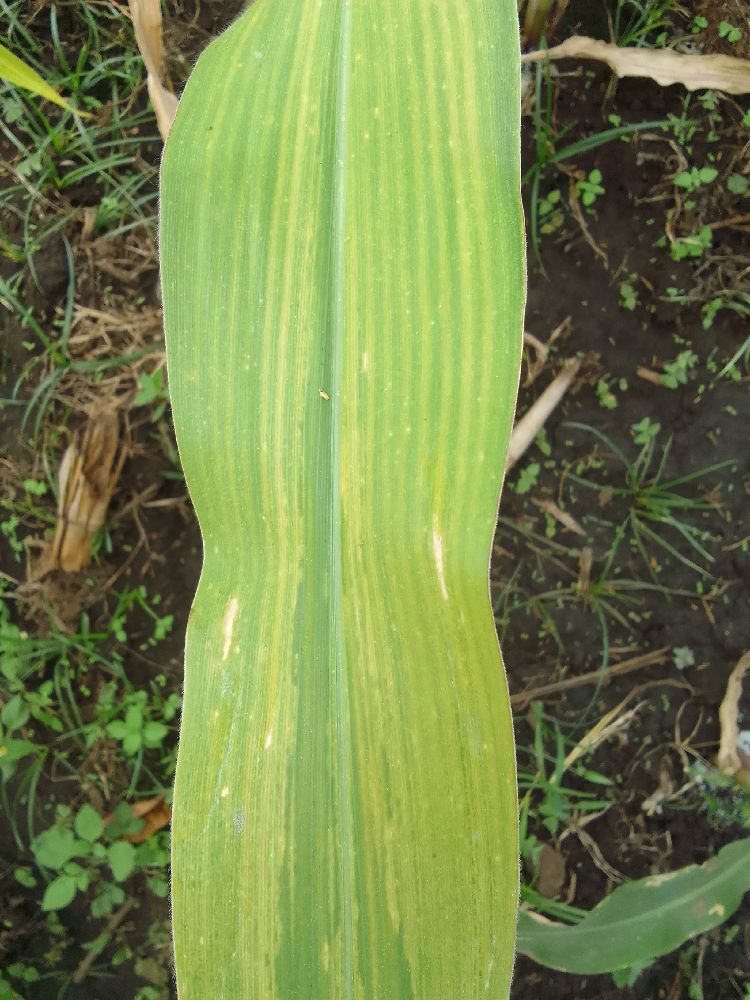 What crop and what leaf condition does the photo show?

maize, maize lethal necrosis
